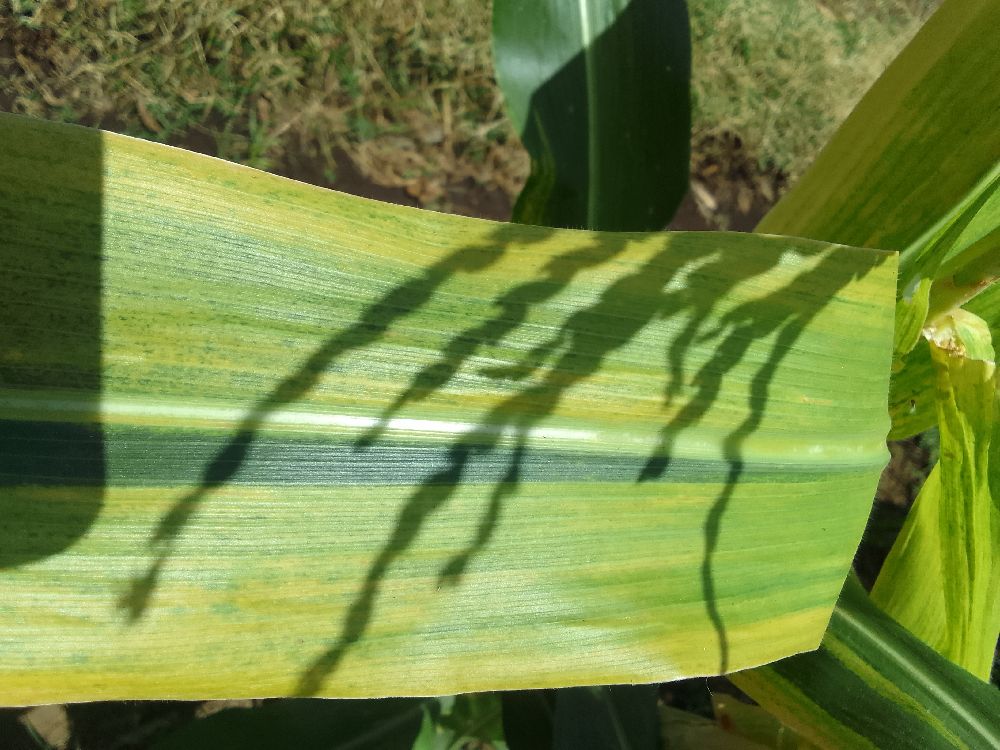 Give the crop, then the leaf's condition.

maize, maize lethal necrosis
